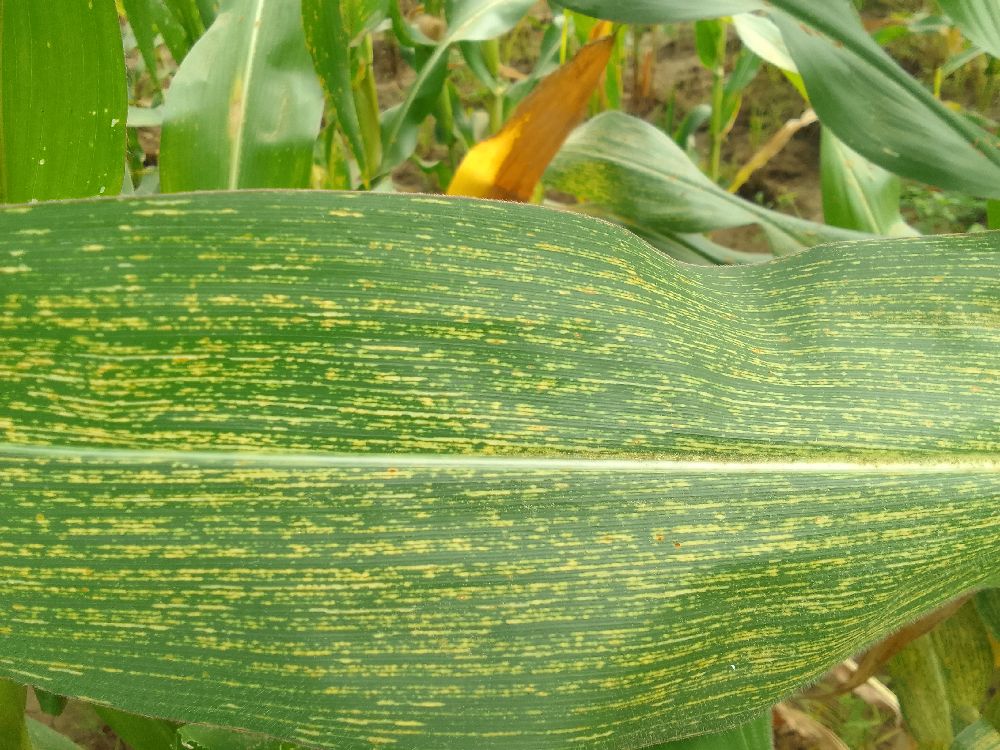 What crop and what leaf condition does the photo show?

maize, maize streak virus
